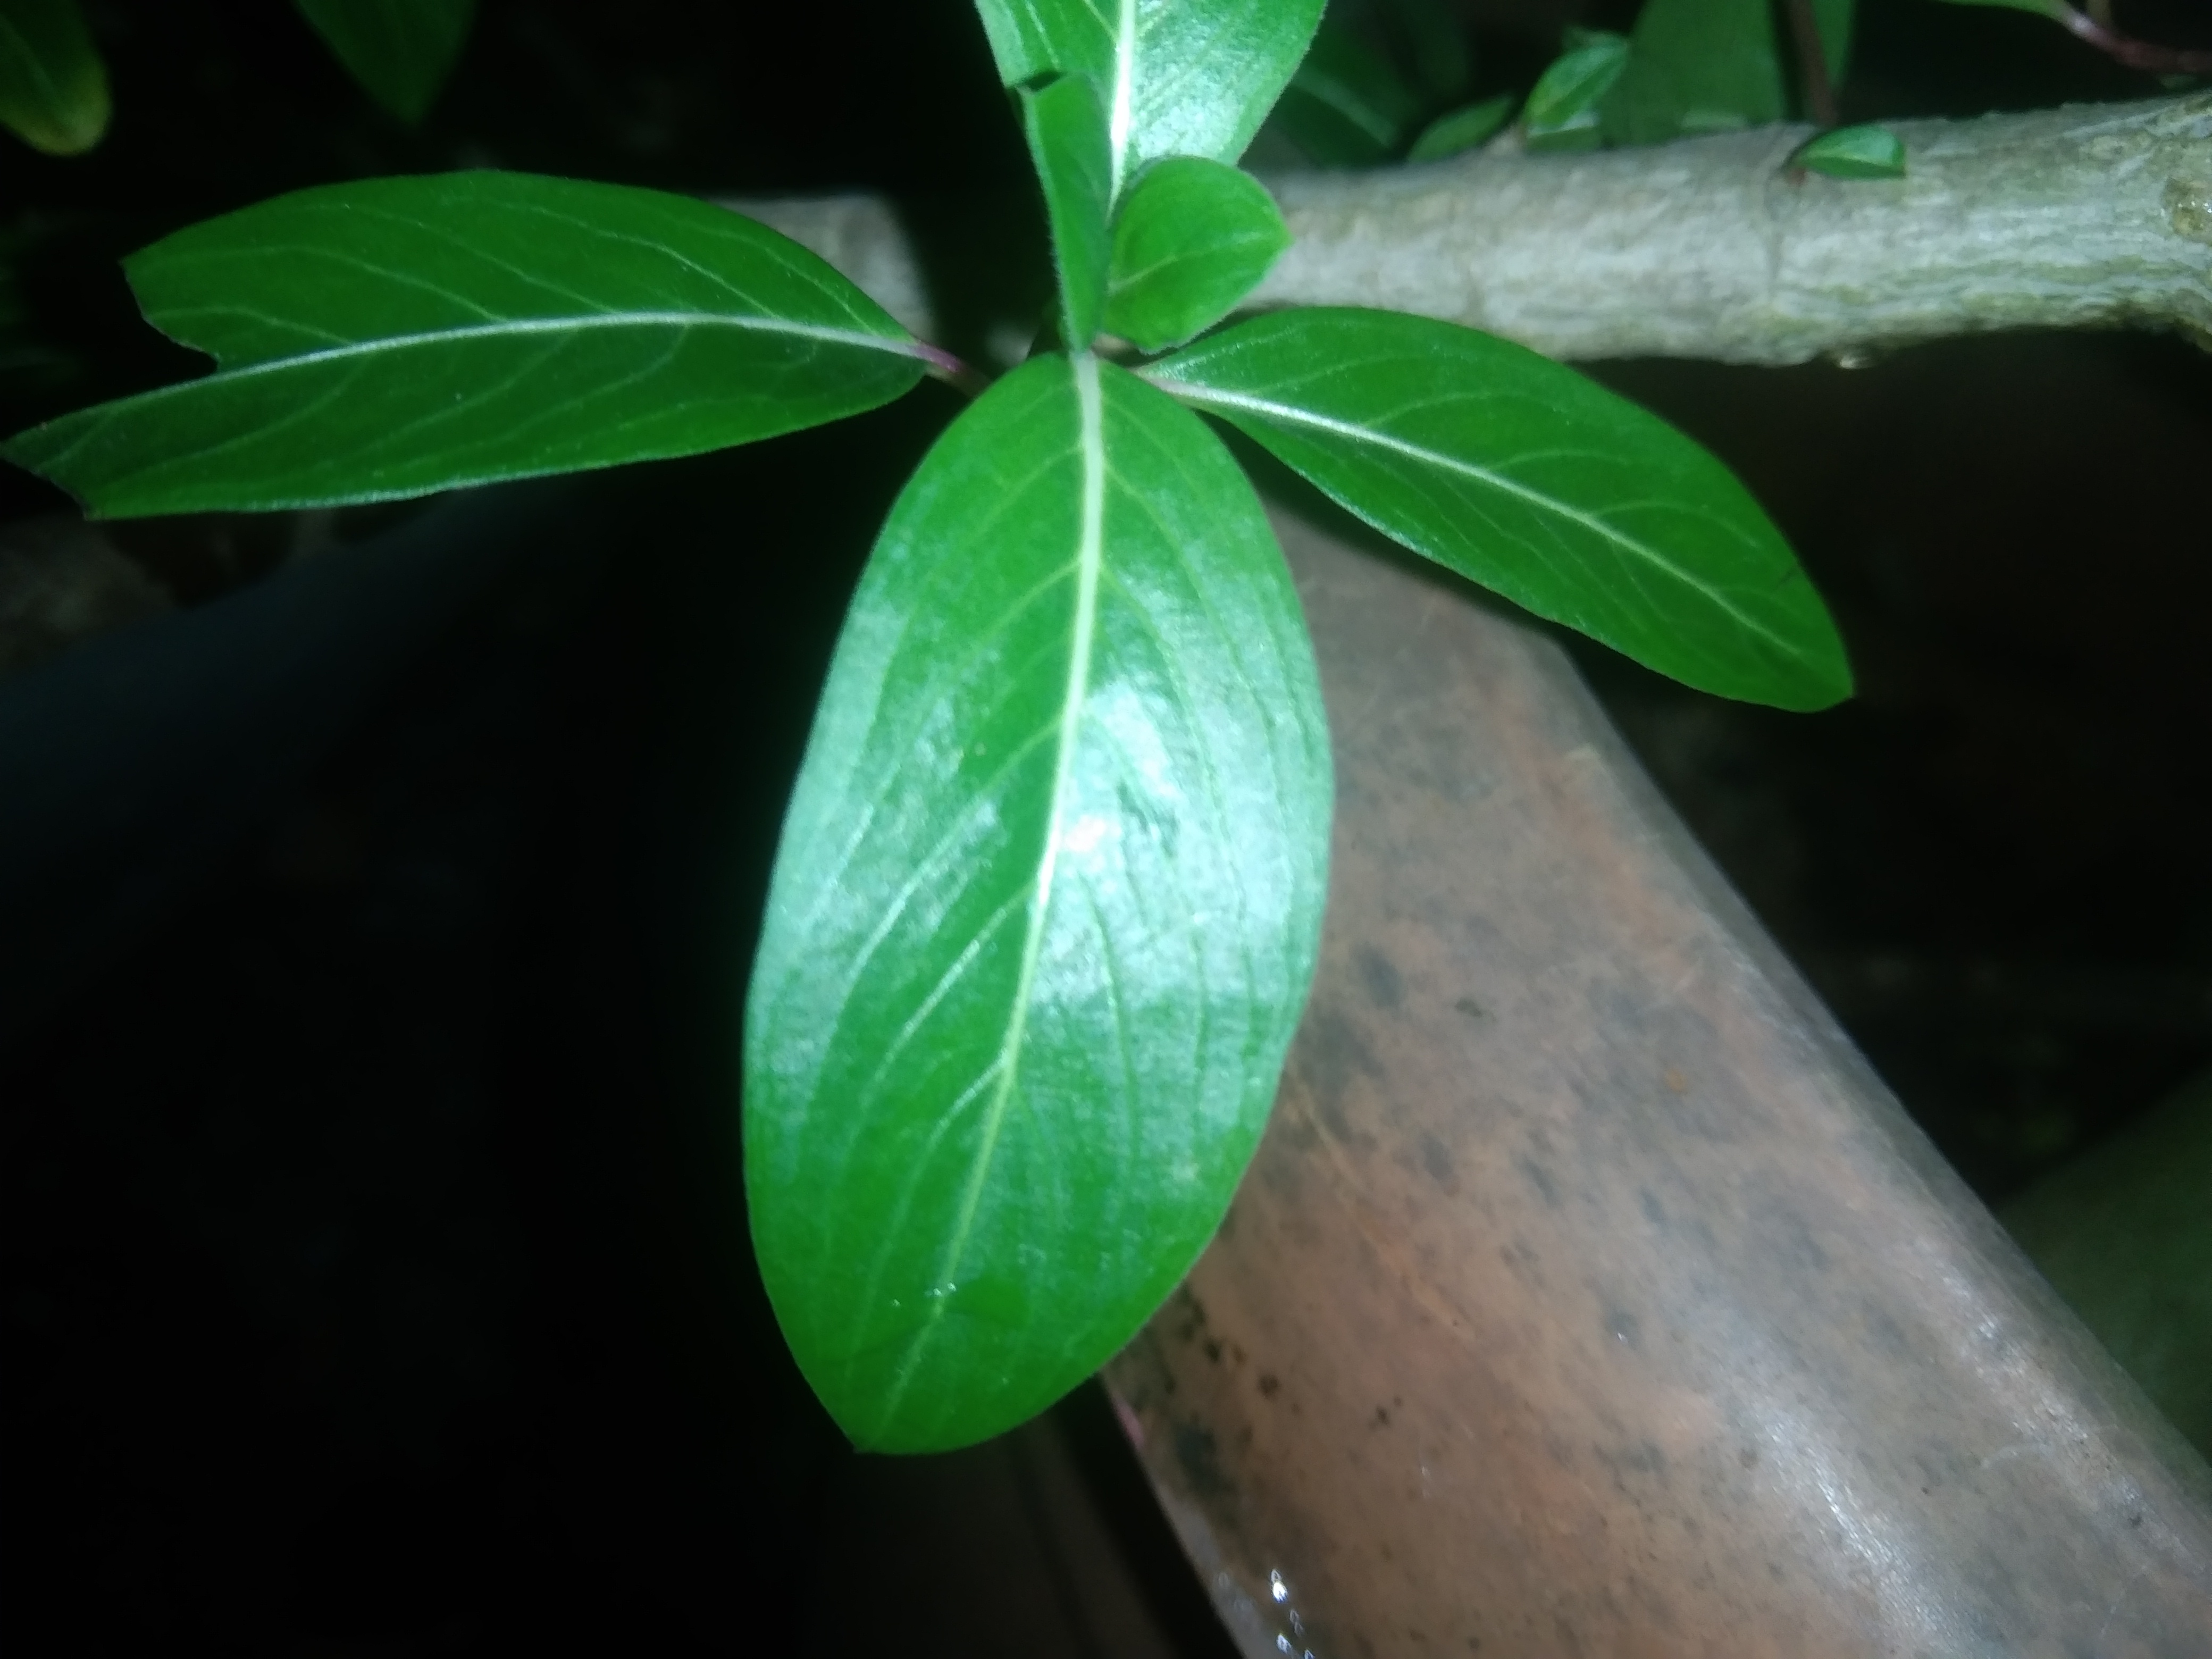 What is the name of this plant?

rose periwinkle
